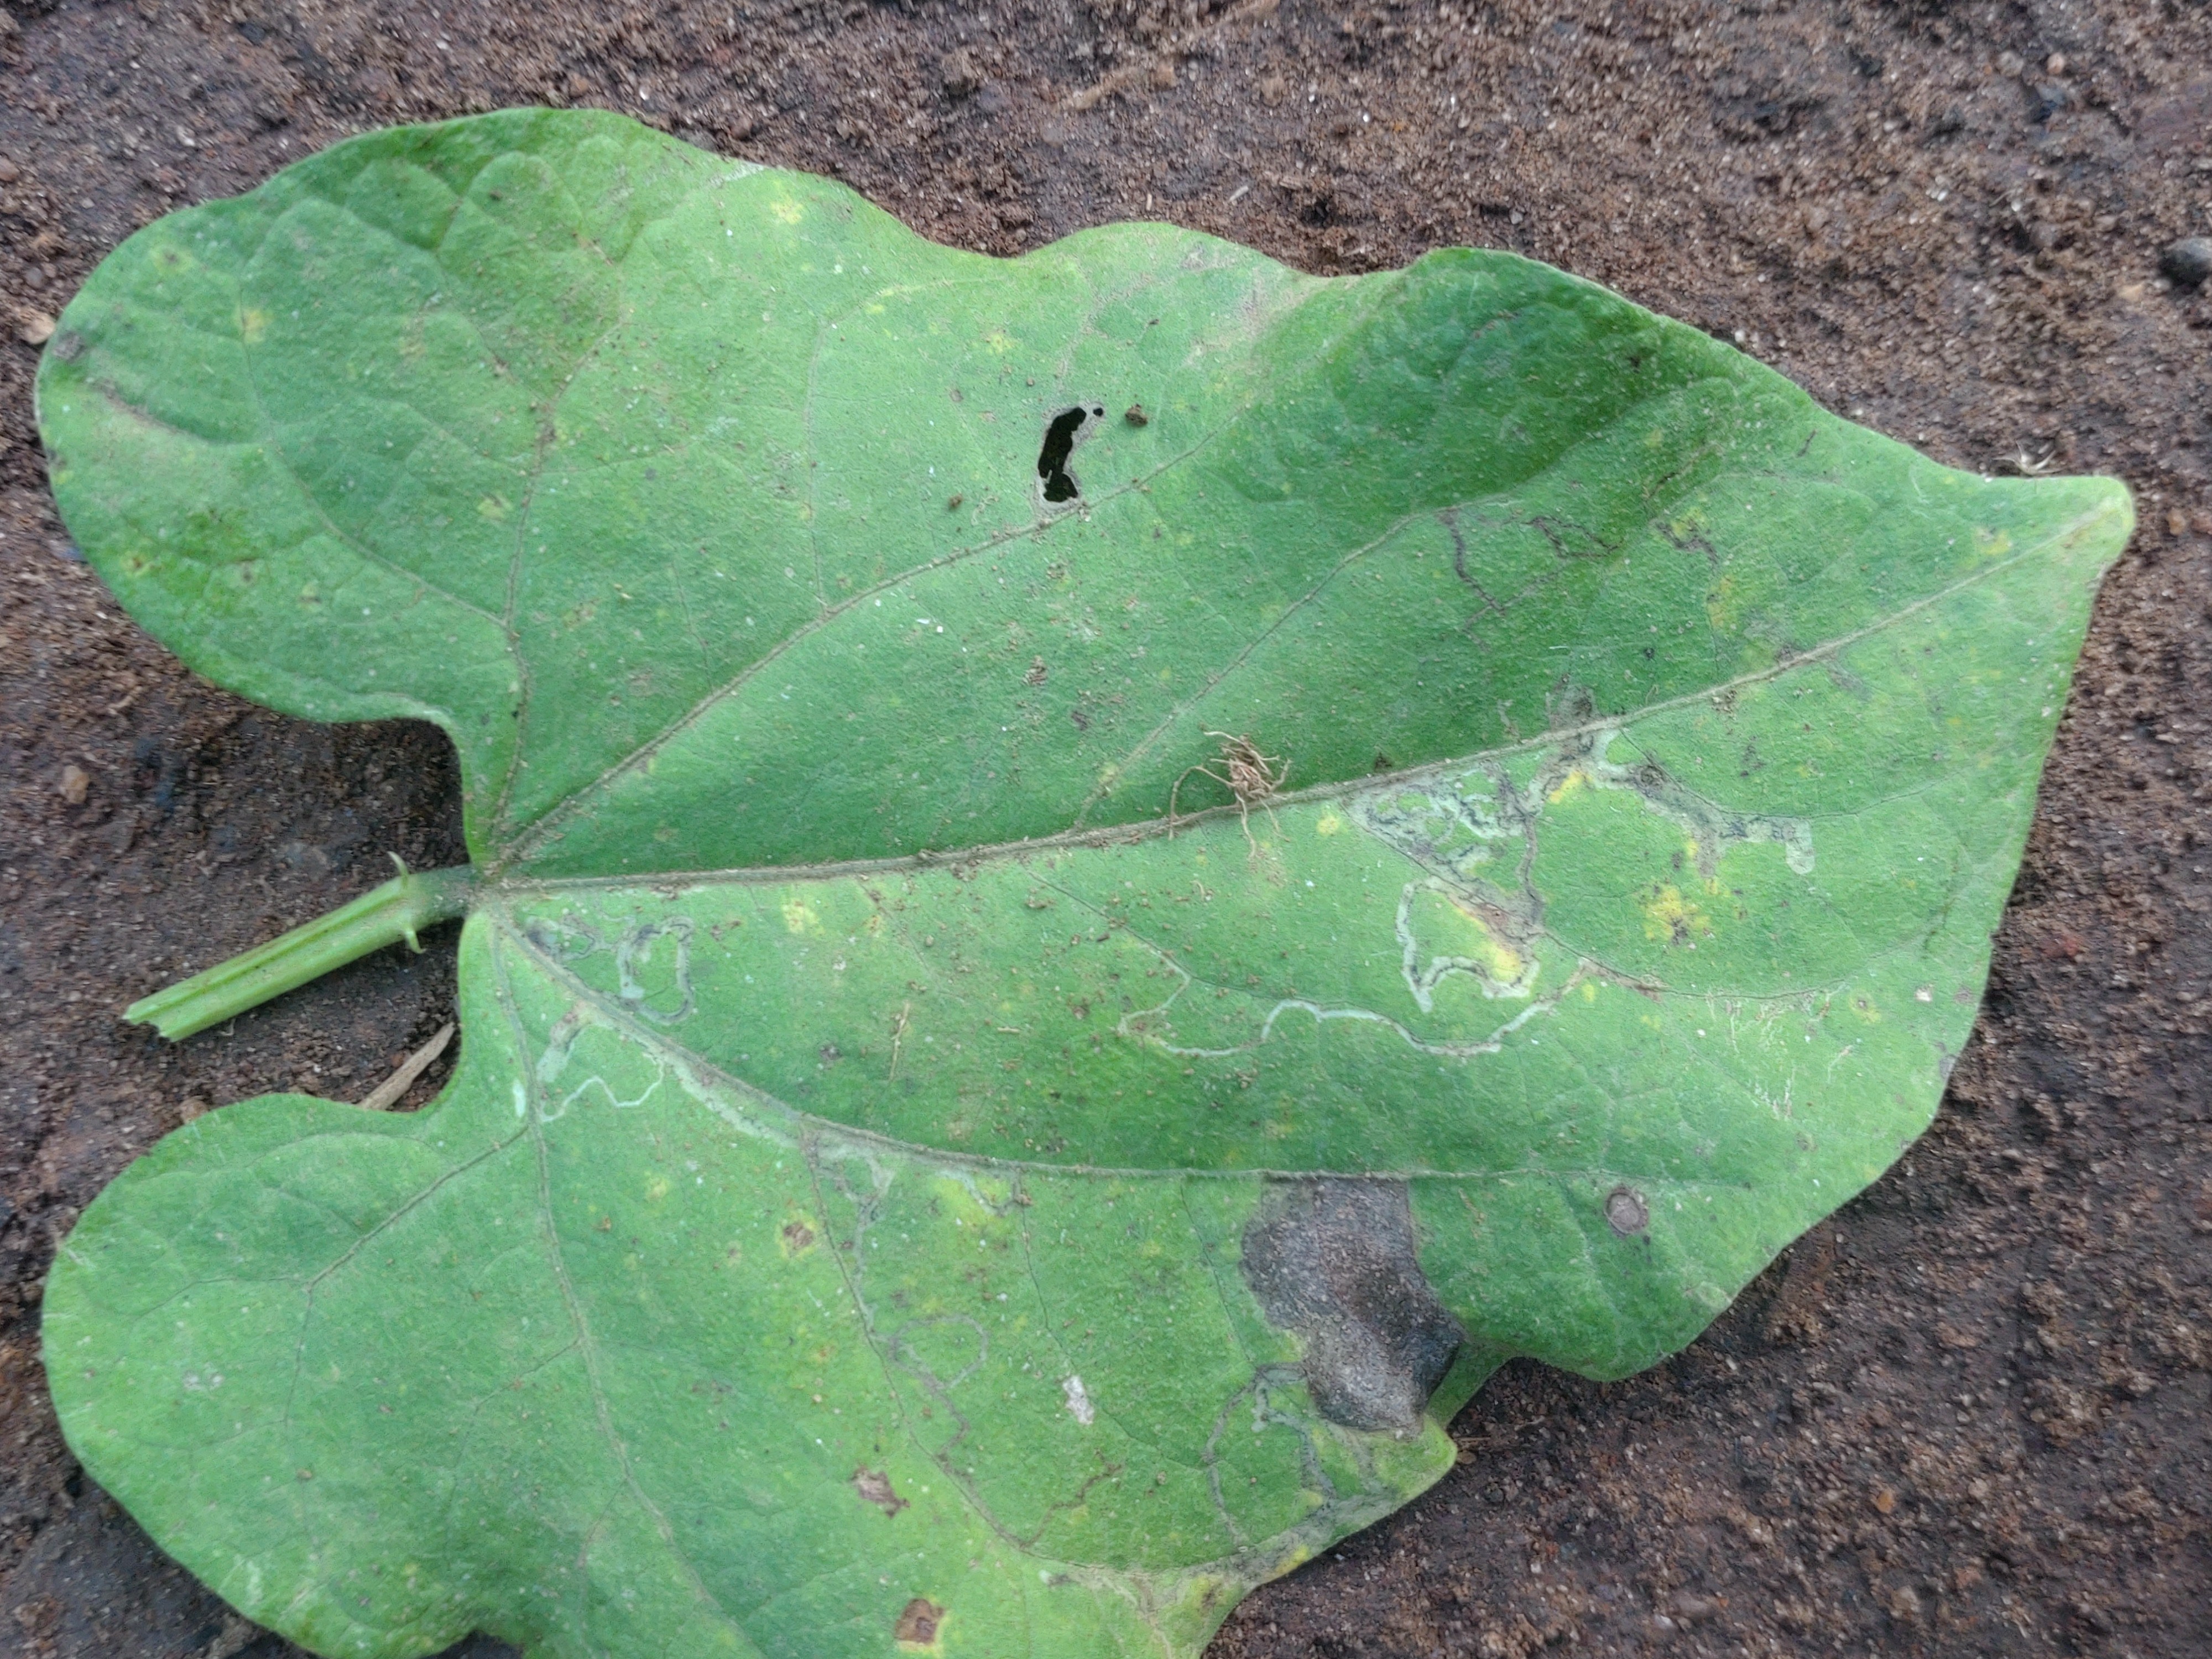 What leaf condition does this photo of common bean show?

anthracnose
